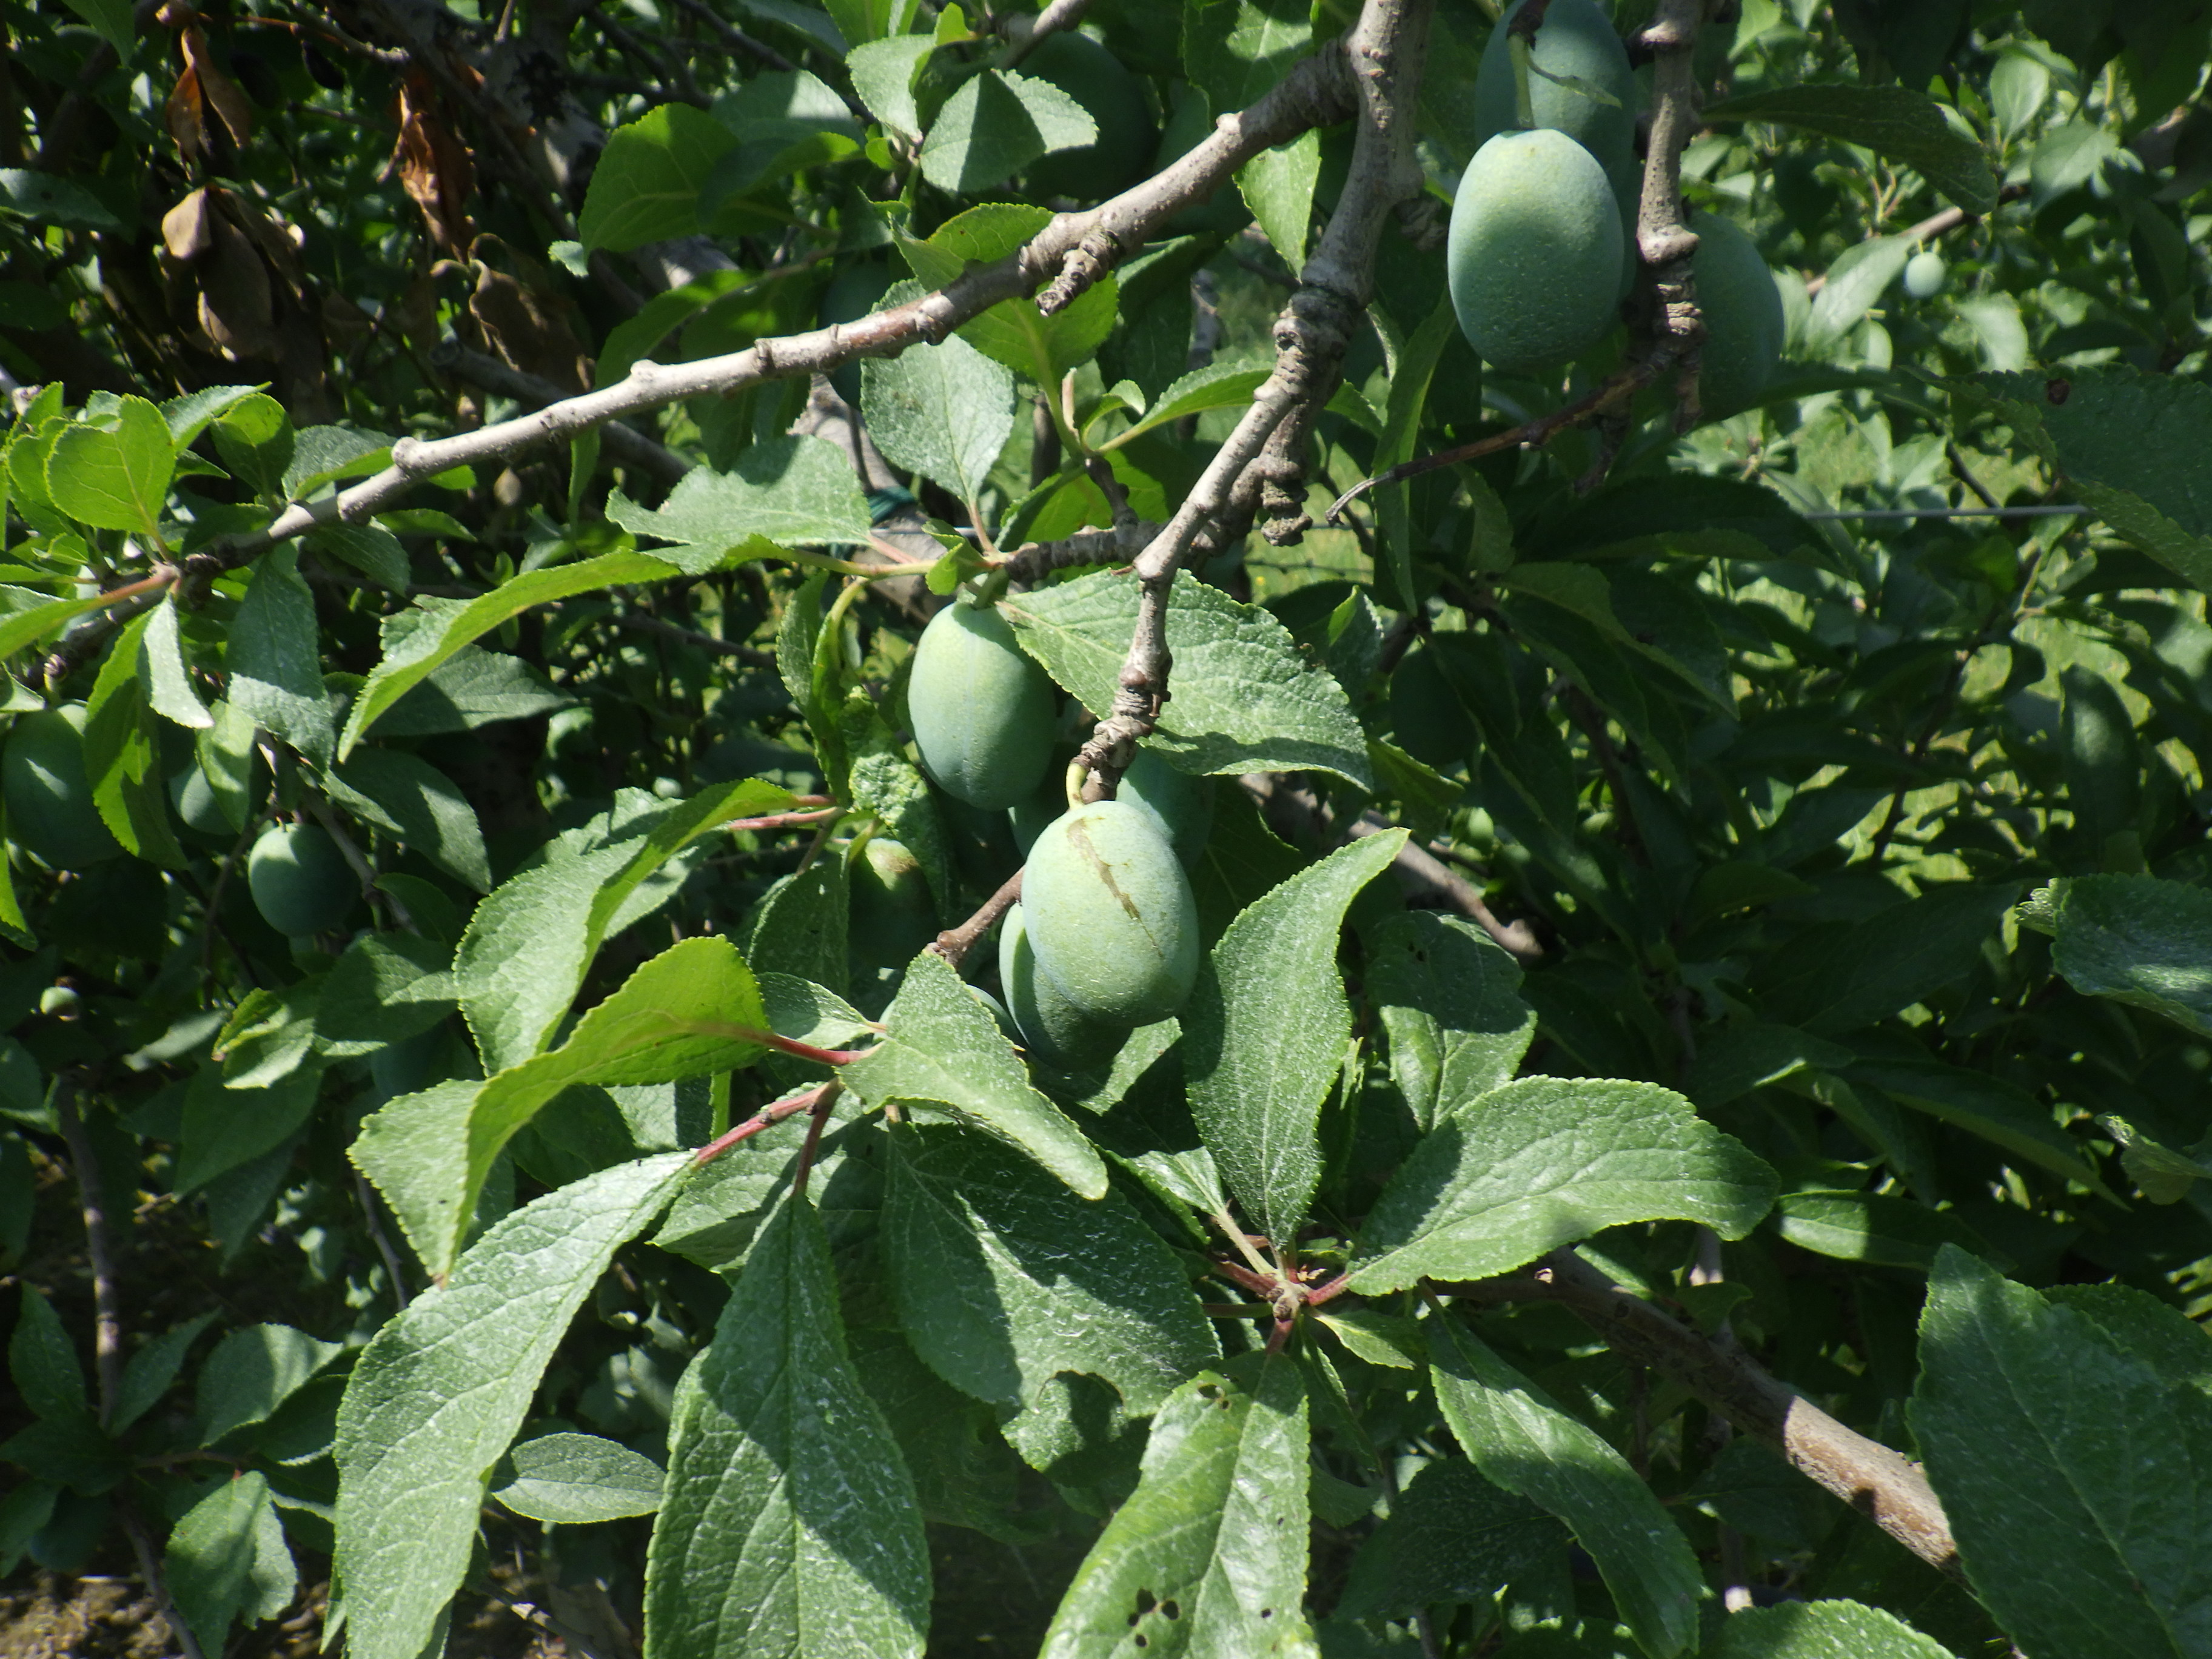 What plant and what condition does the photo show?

plum, mechanical damage, shot hole disease
